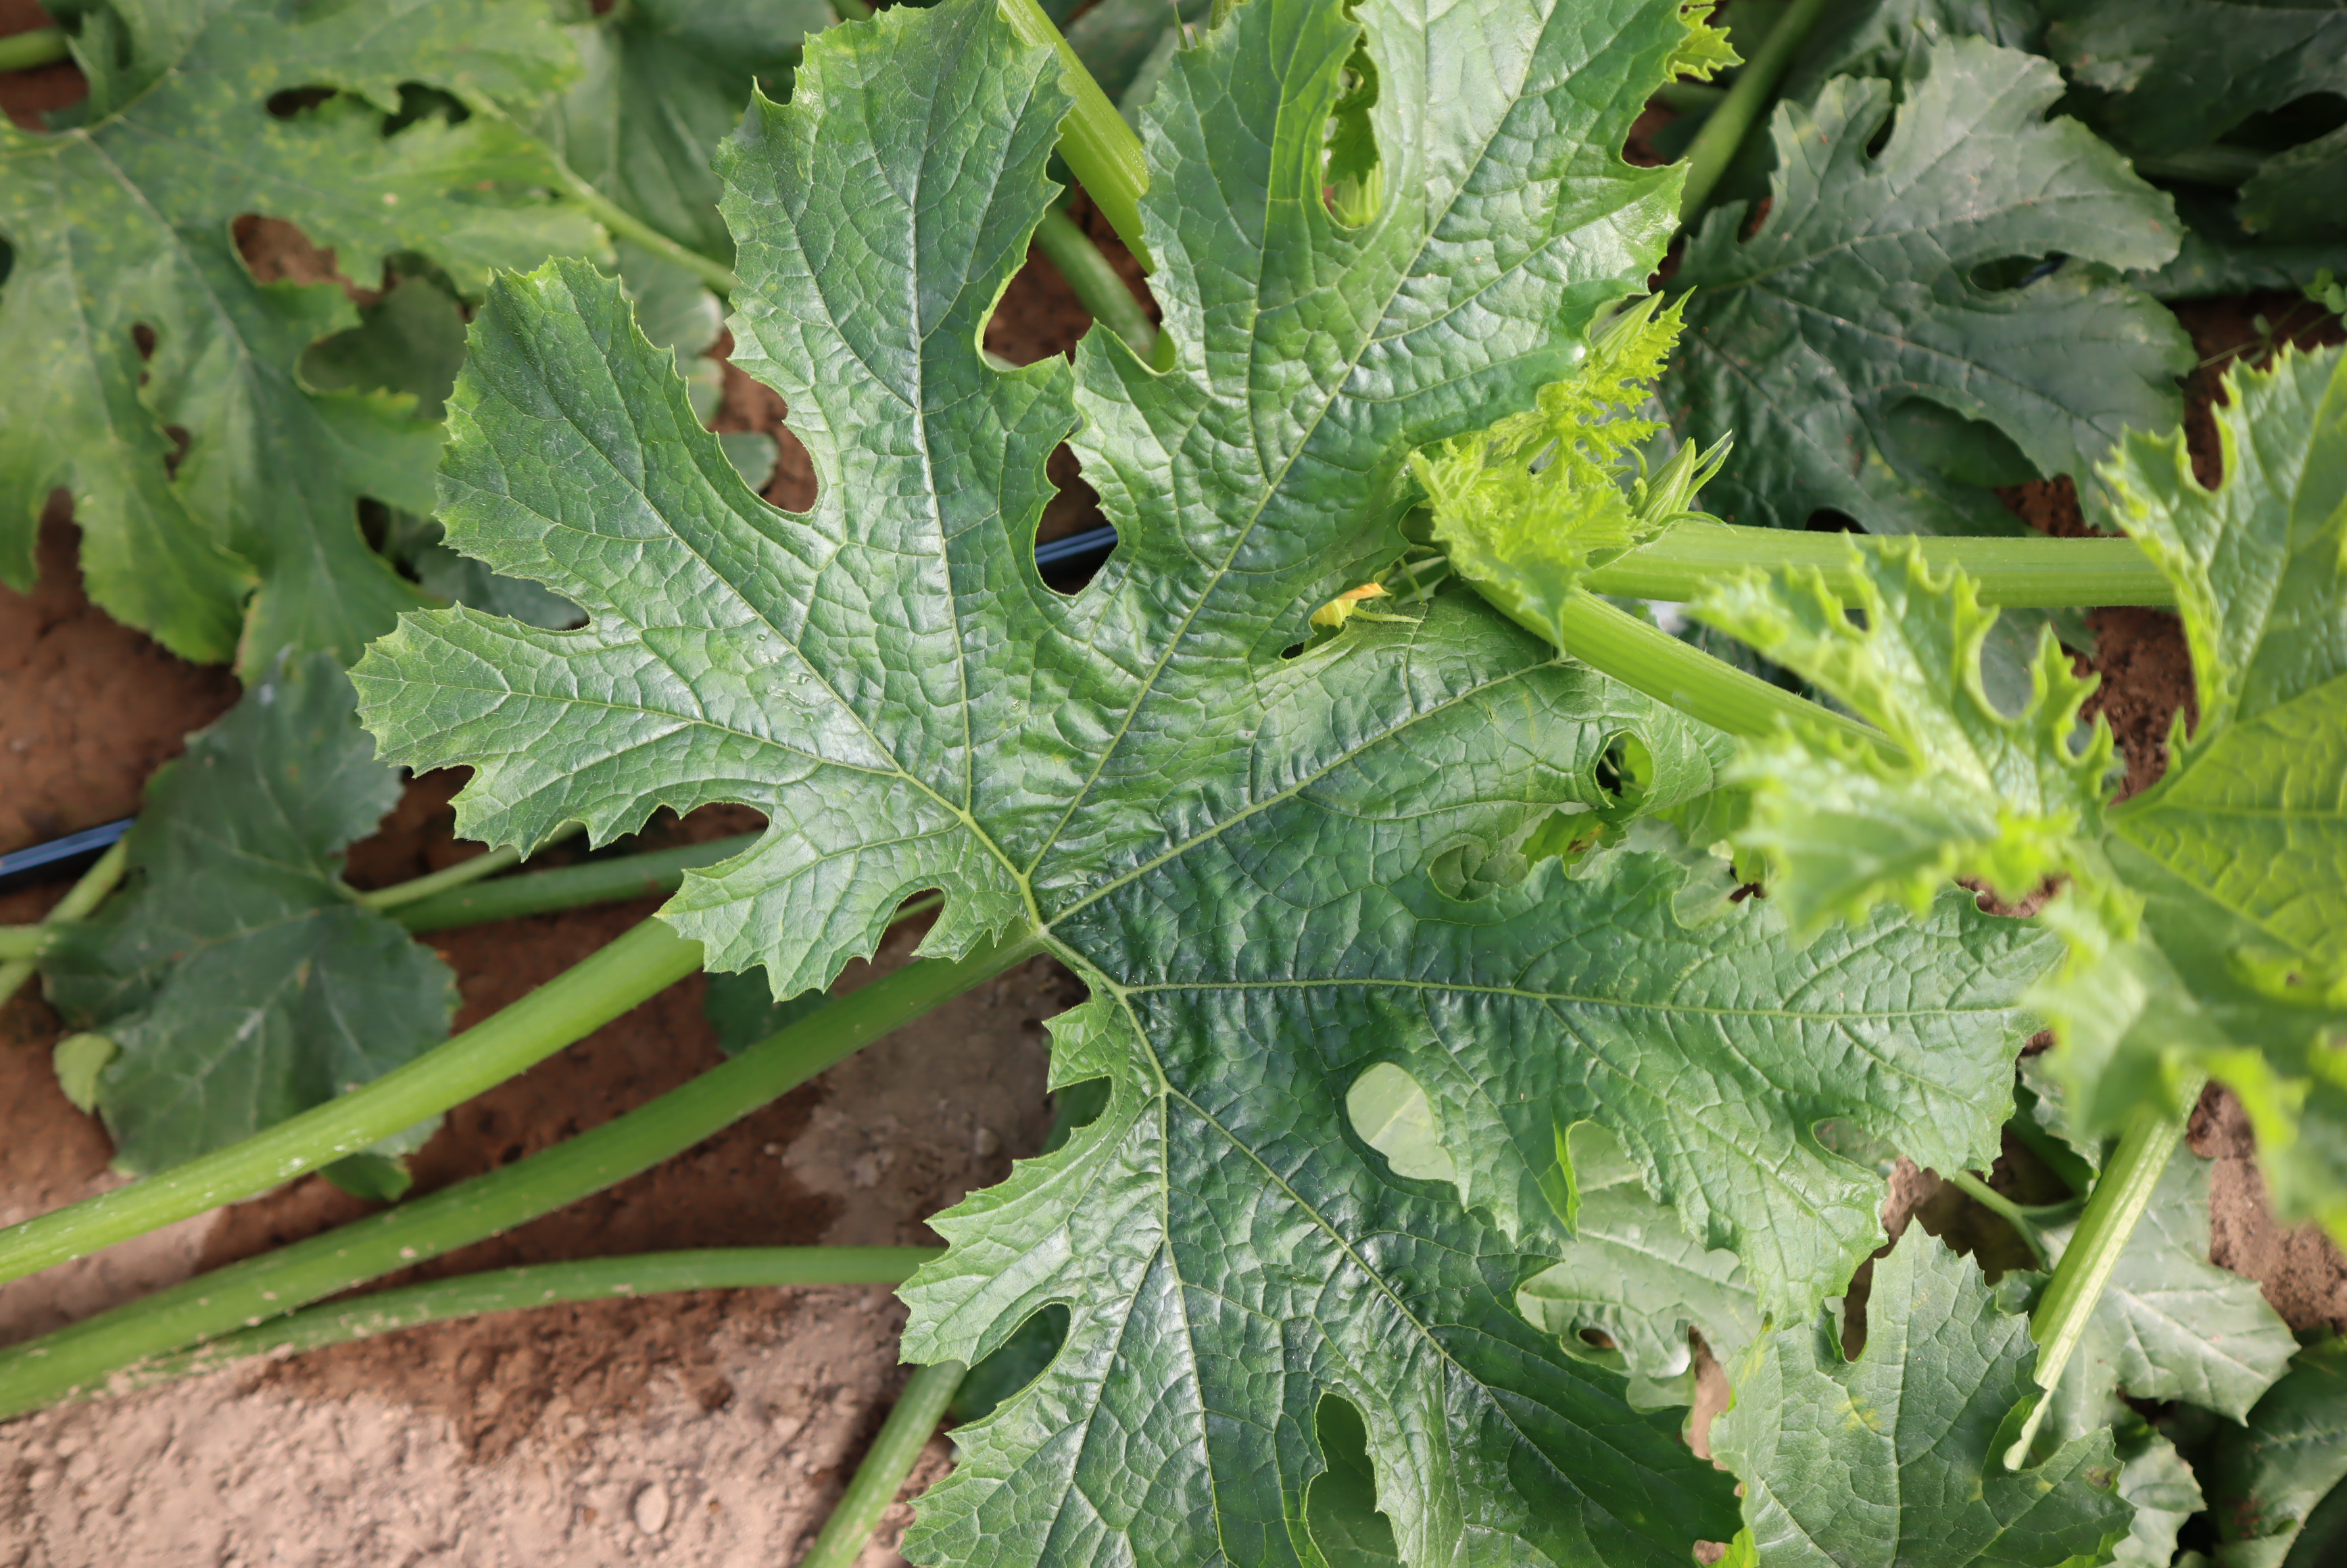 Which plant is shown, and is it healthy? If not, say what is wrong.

zucchini, healthy
